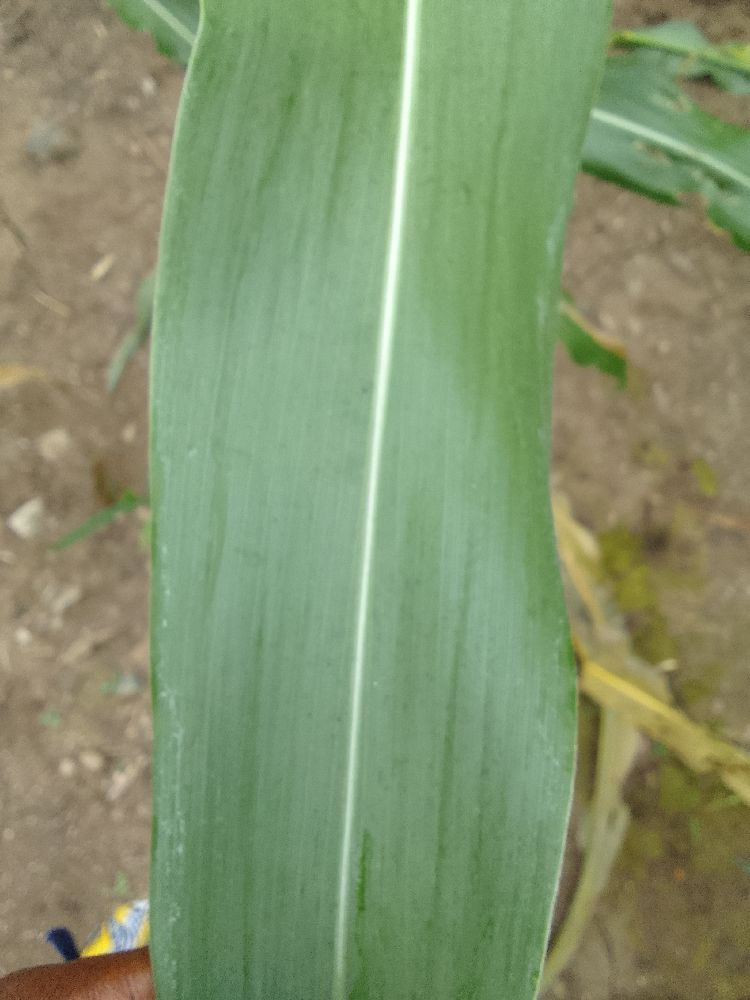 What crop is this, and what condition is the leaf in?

maize, healthy
